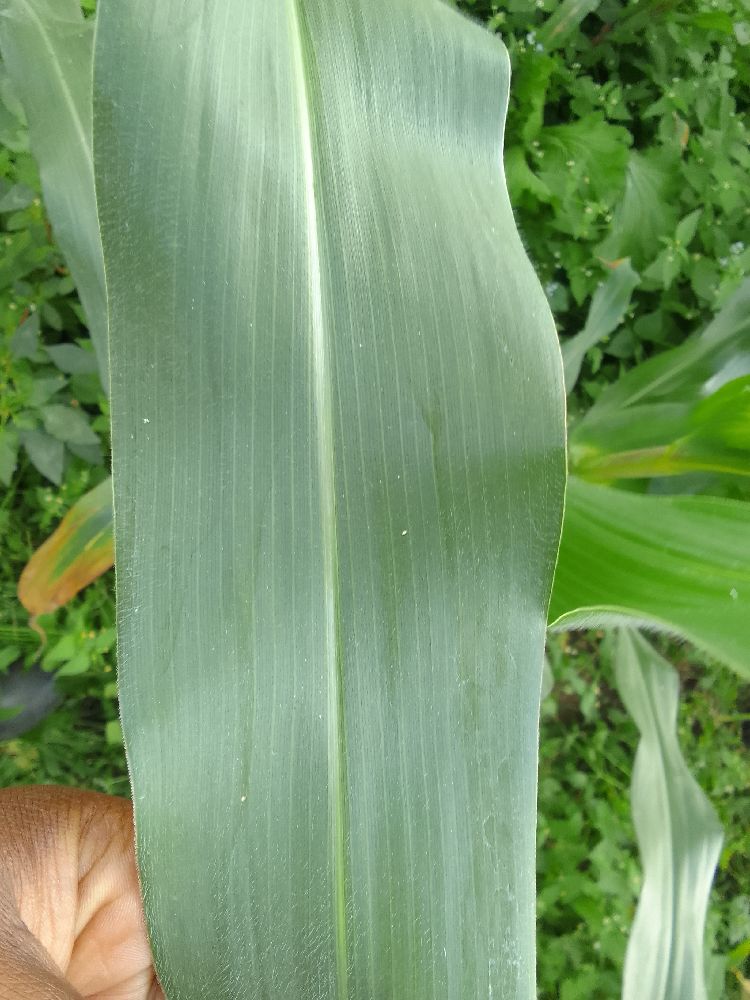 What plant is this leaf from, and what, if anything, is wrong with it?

maize, healthy
